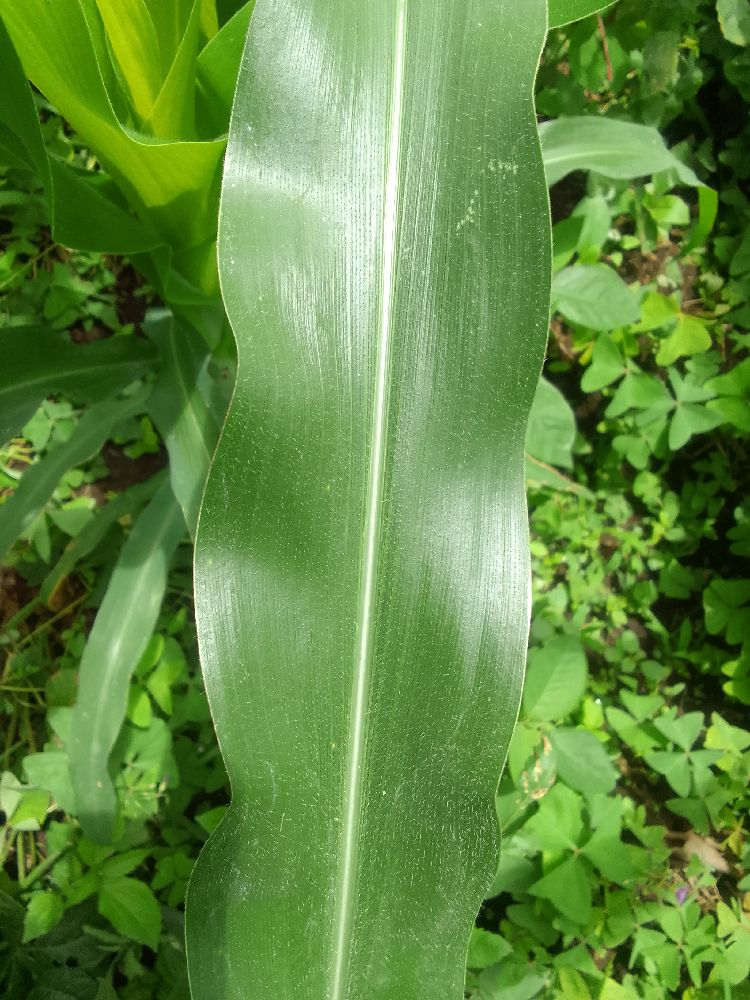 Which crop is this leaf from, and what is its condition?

maize, healthy
